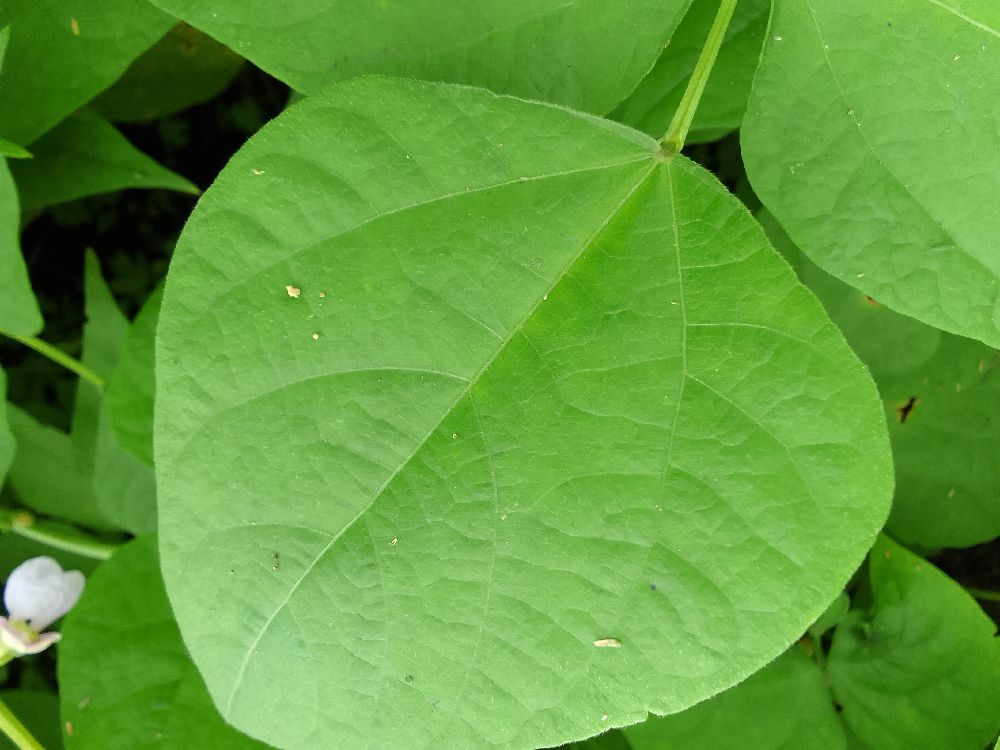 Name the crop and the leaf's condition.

common bean, healthy
